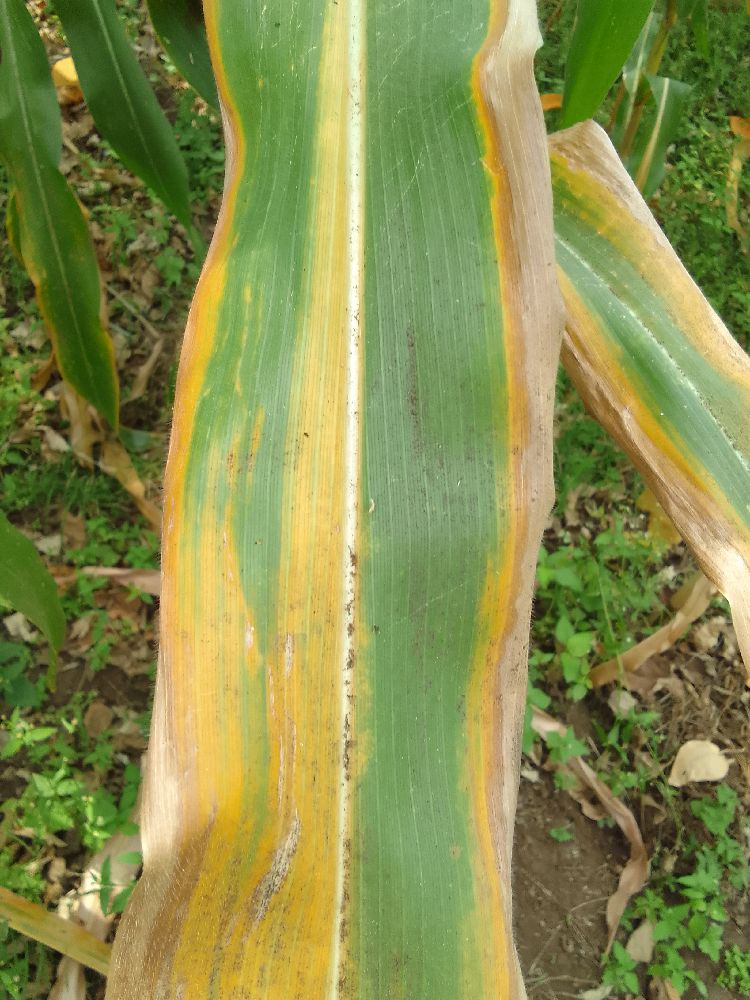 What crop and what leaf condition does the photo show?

maize, maize lethal necrosis
